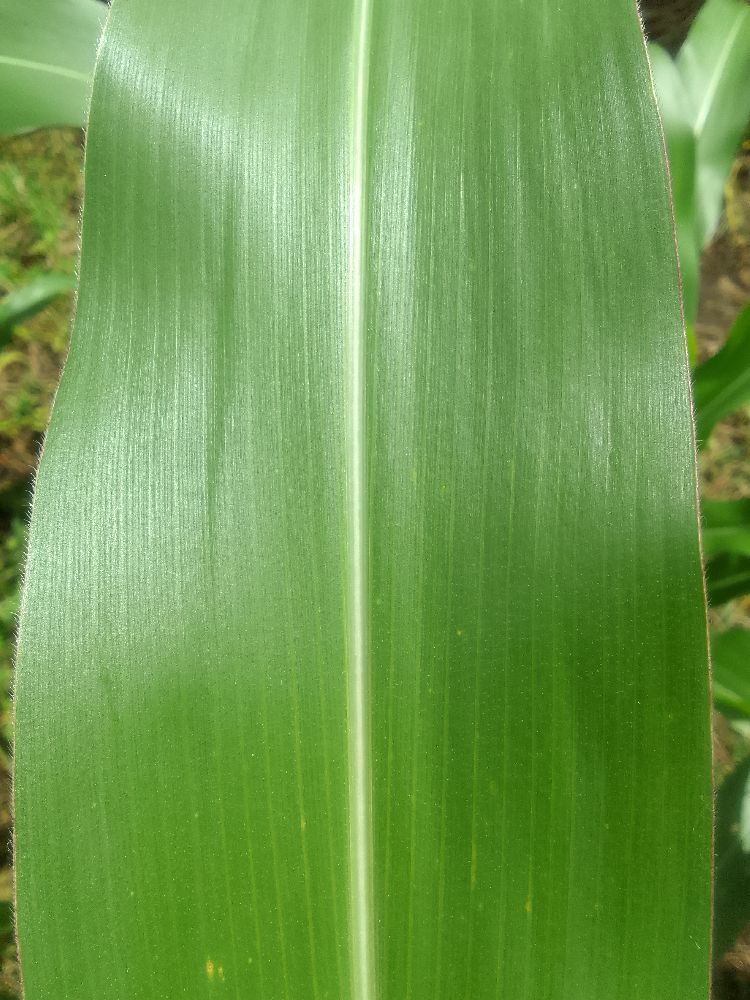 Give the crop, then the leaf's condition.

maize, healthy
